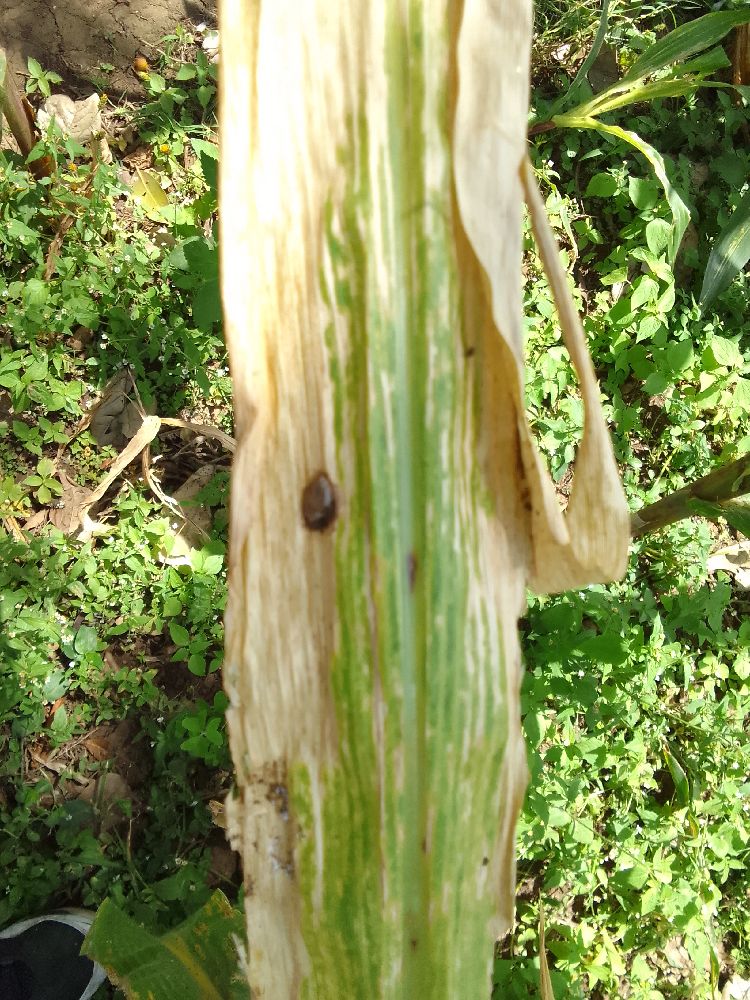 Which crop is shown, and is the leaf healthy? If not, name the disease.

maize, maize lethal necrosis
